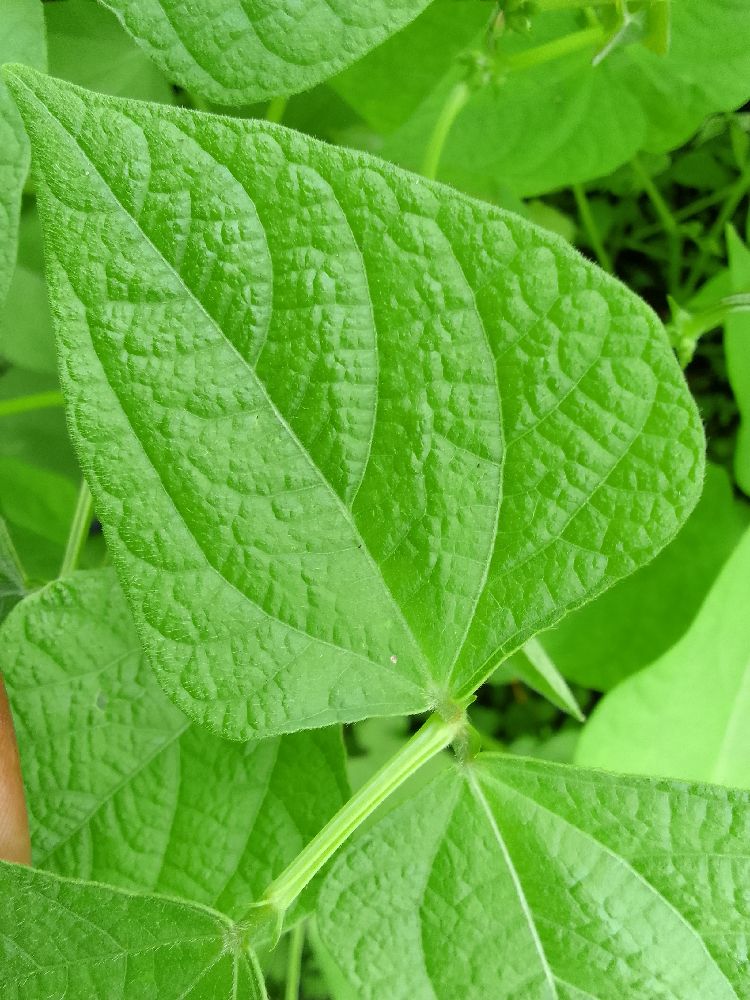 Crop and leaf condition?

common bean, healthy
